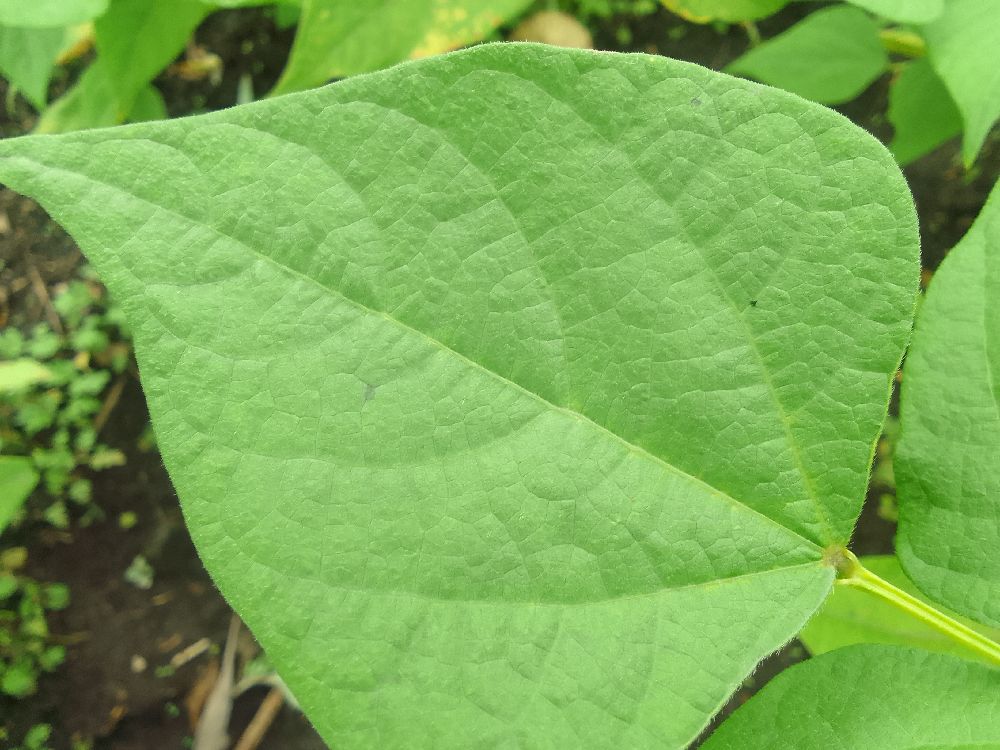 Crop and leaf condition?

common bean, healthy
